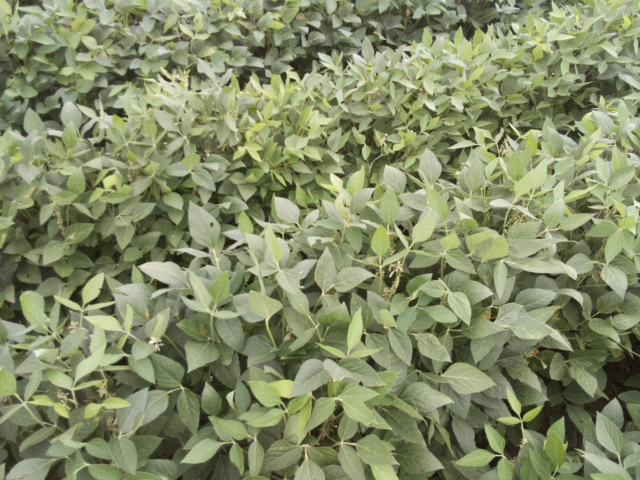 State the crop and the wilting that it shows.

soybean, leaflets folding inward at secondary pulvinus with no turgor loss in leaflets or petioles
